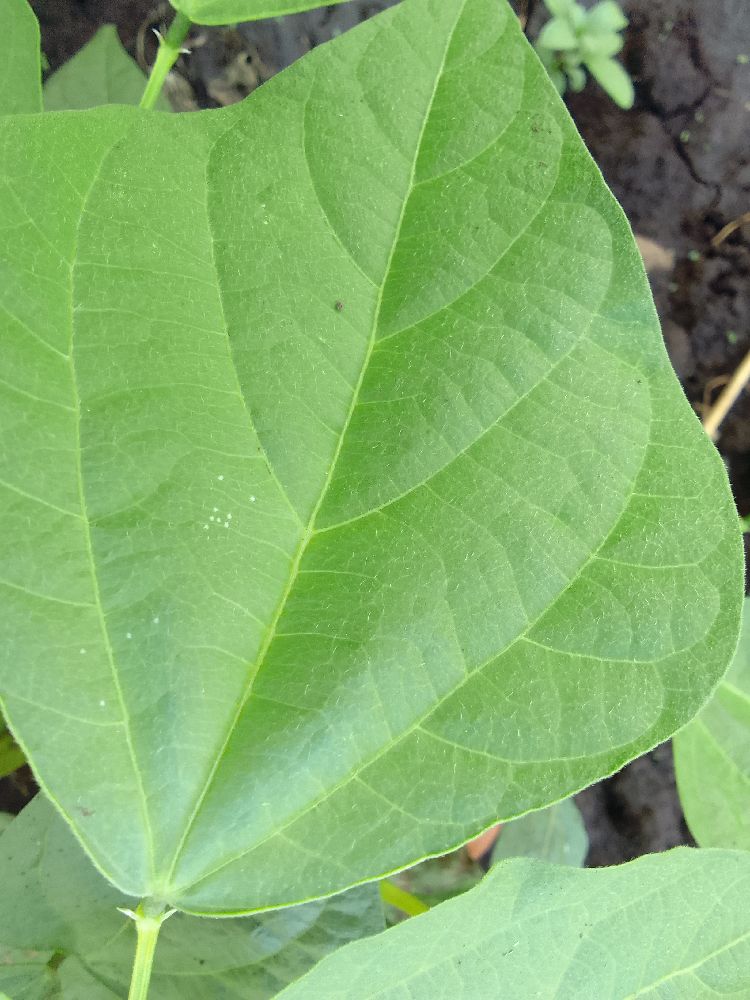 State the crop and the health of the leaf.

common bean, healthy
